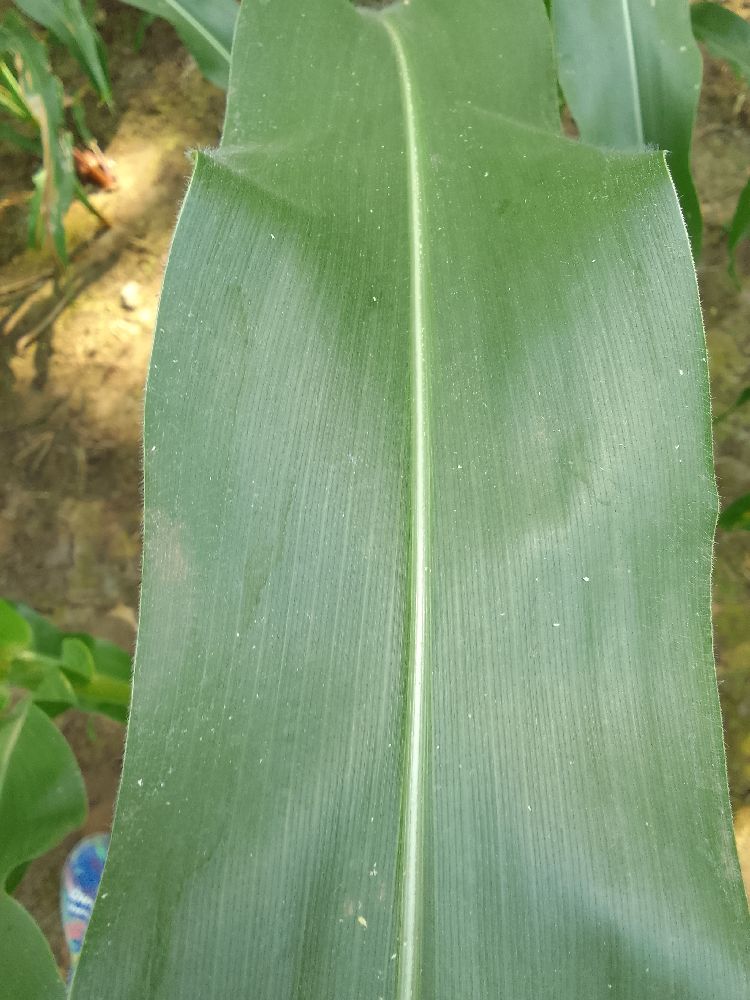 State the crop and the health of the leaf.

maize, healthy
